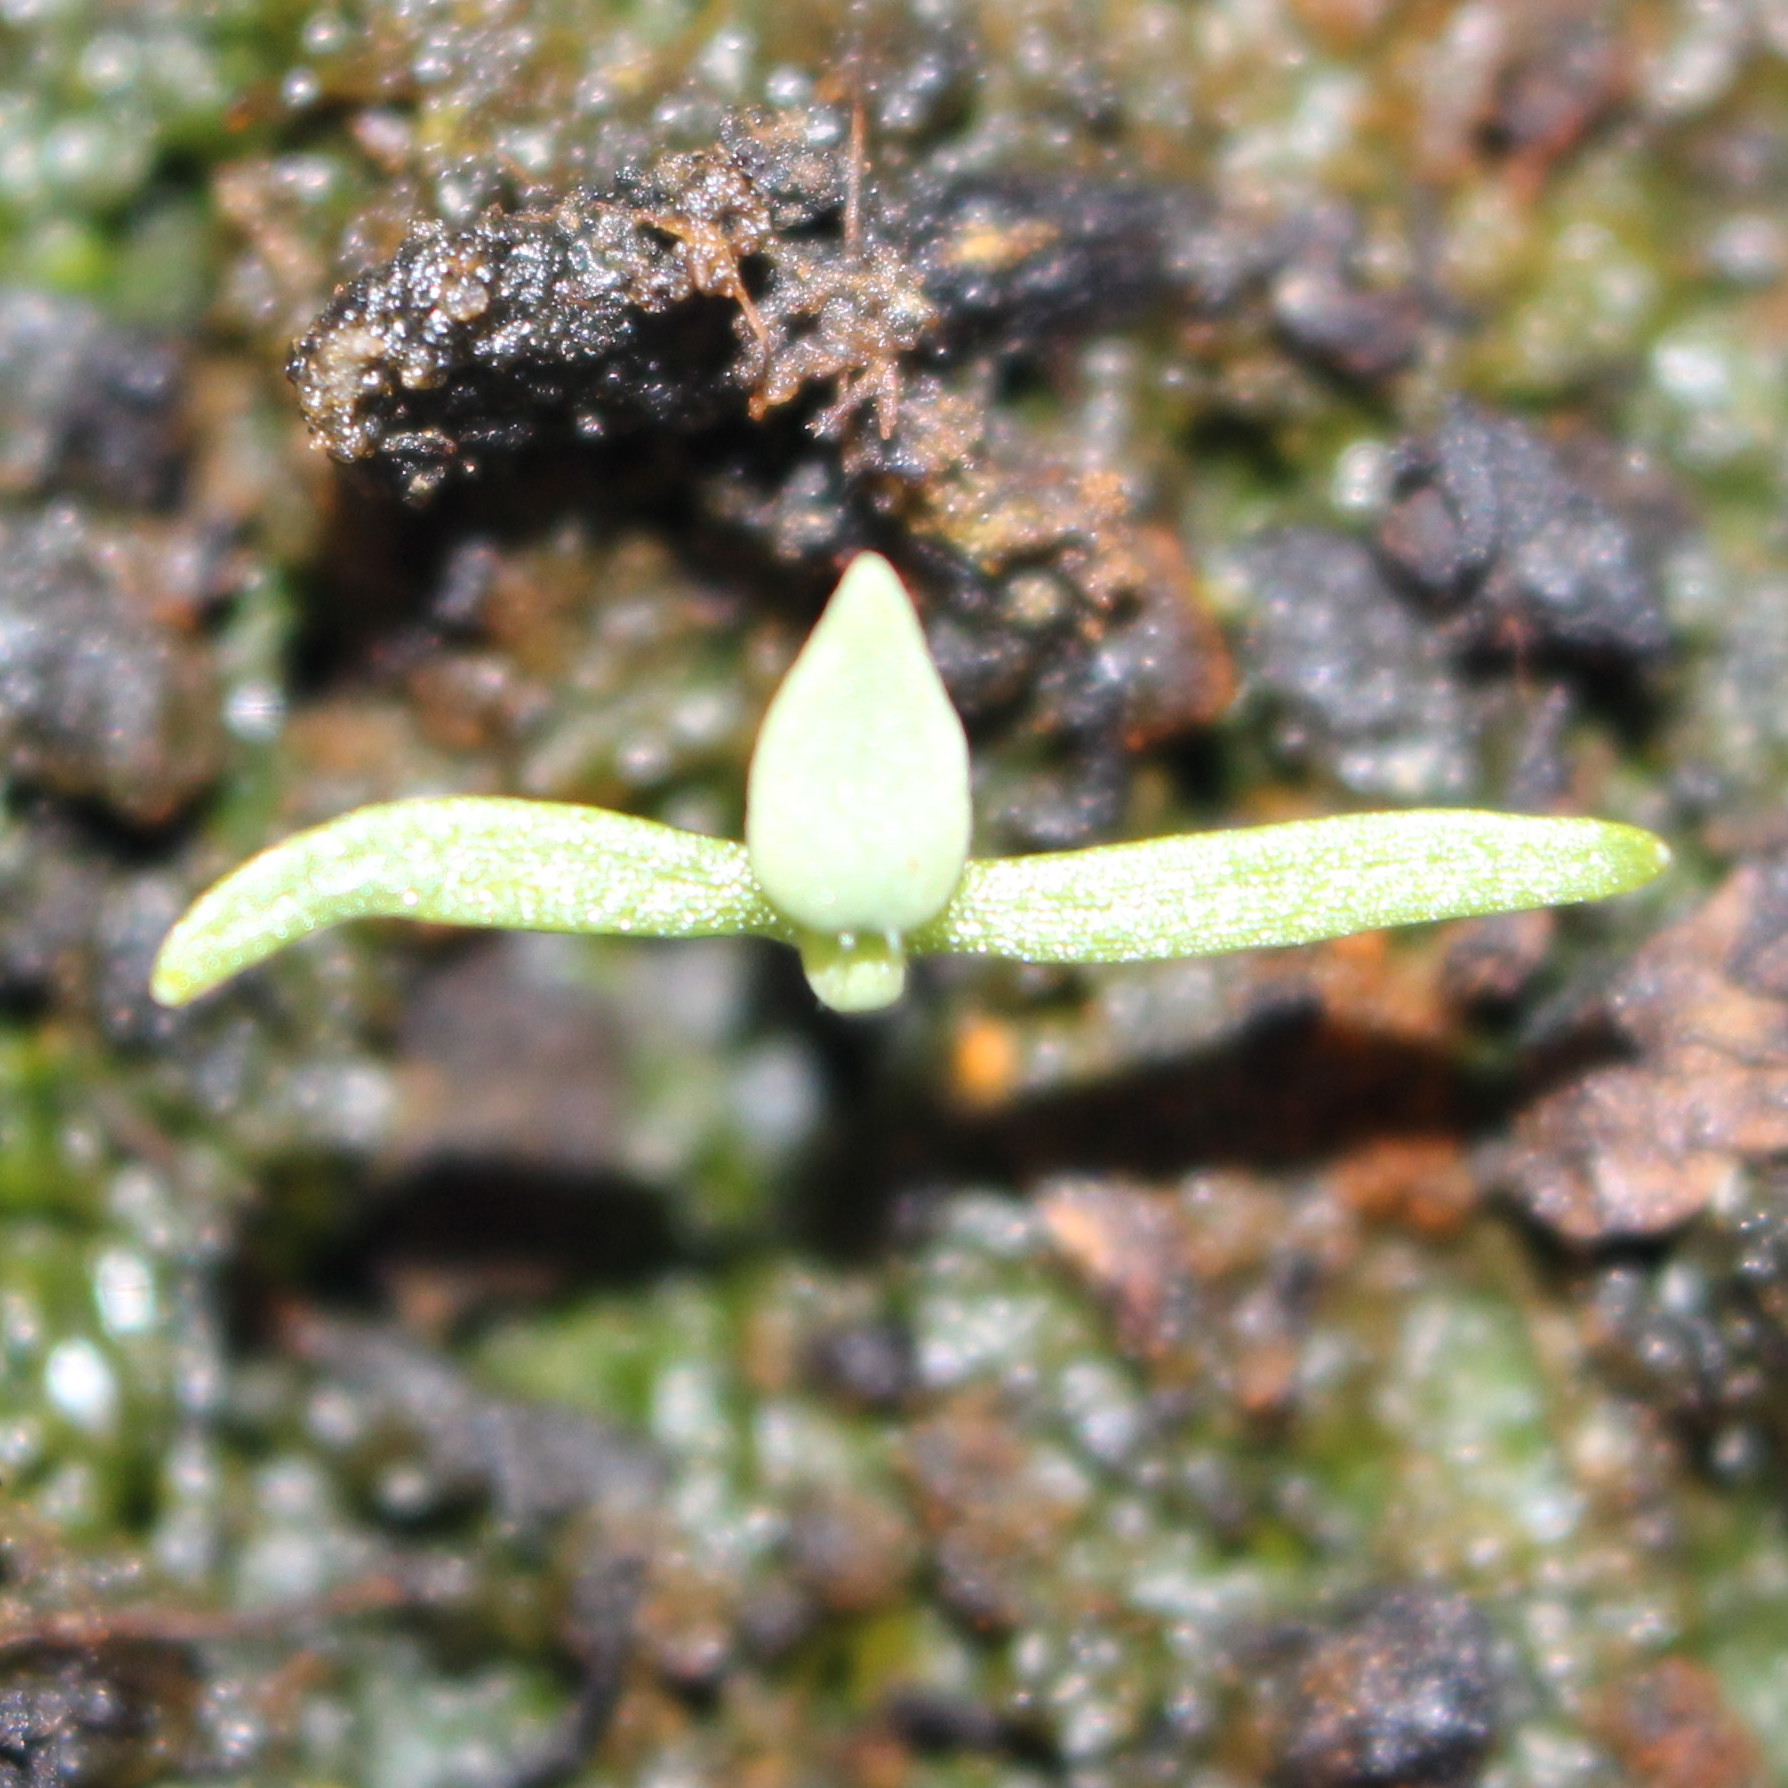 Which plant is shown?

Papaver rhoeas
